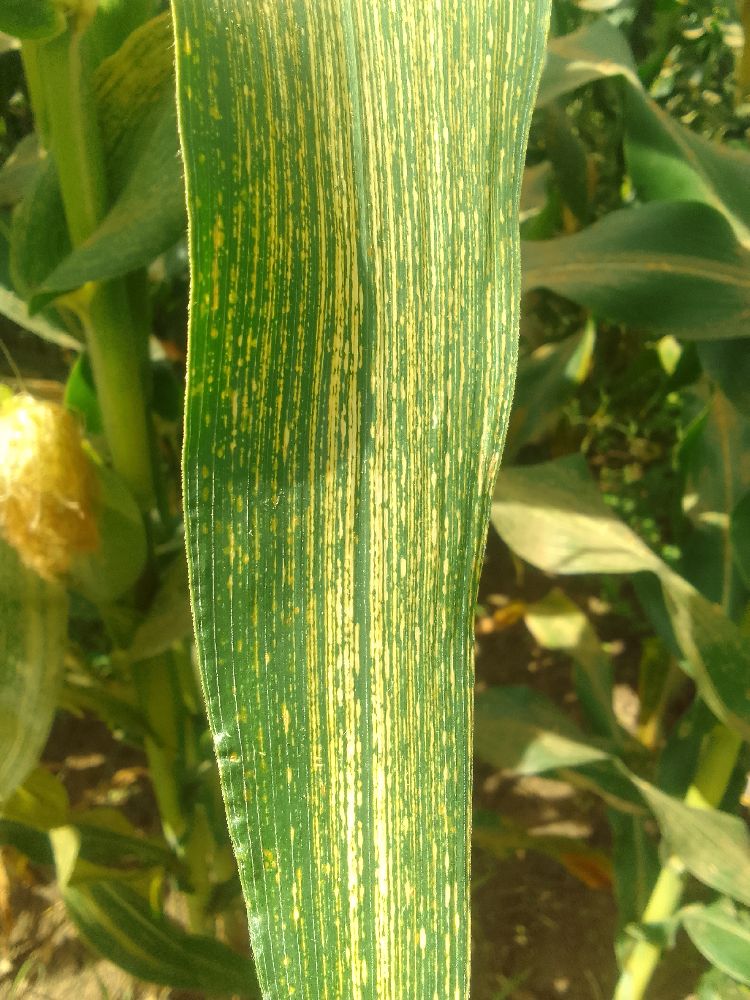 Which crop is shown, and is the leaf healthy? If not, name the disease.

maize, maize streak virus
